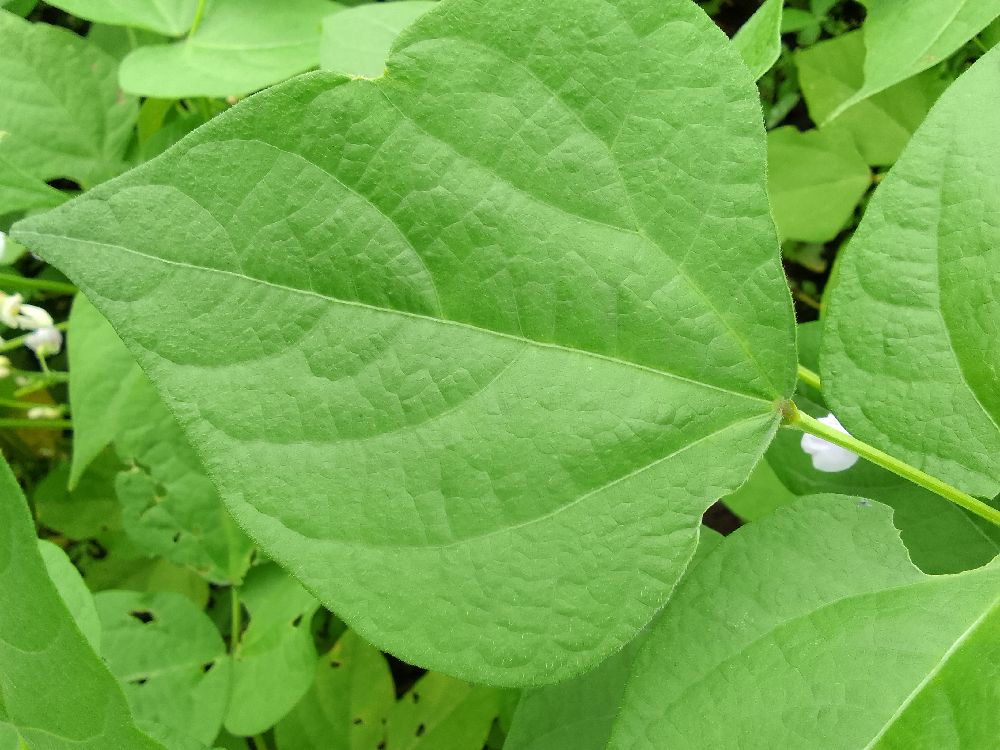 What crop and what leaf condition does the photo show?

common bean, healthy
